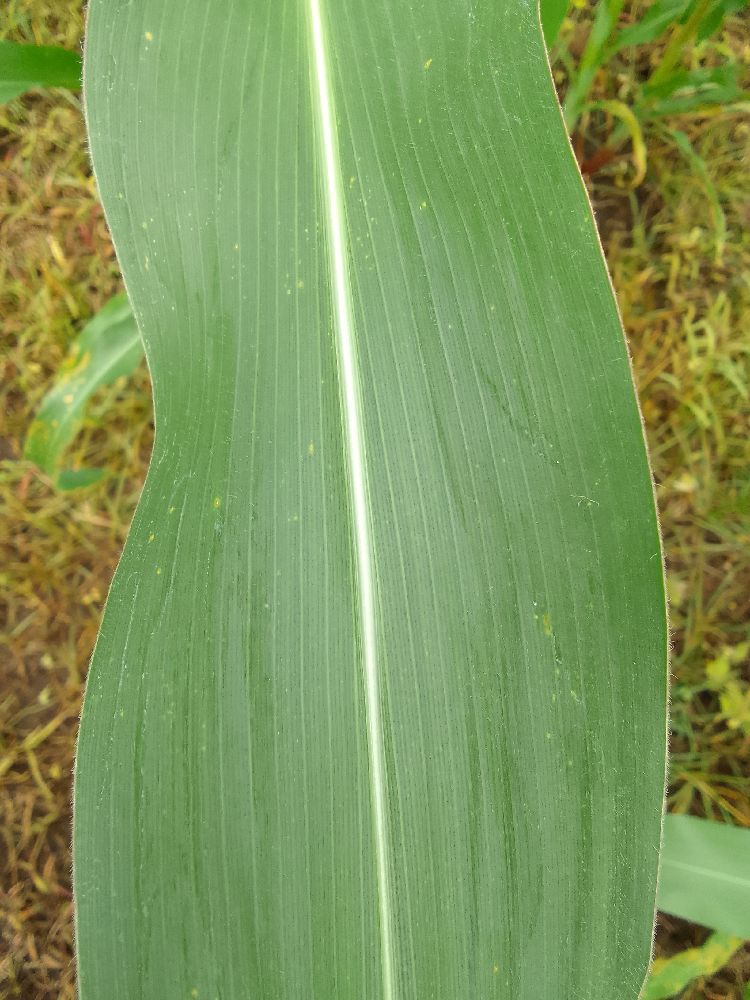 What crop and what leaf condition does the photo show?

maize, healthy
